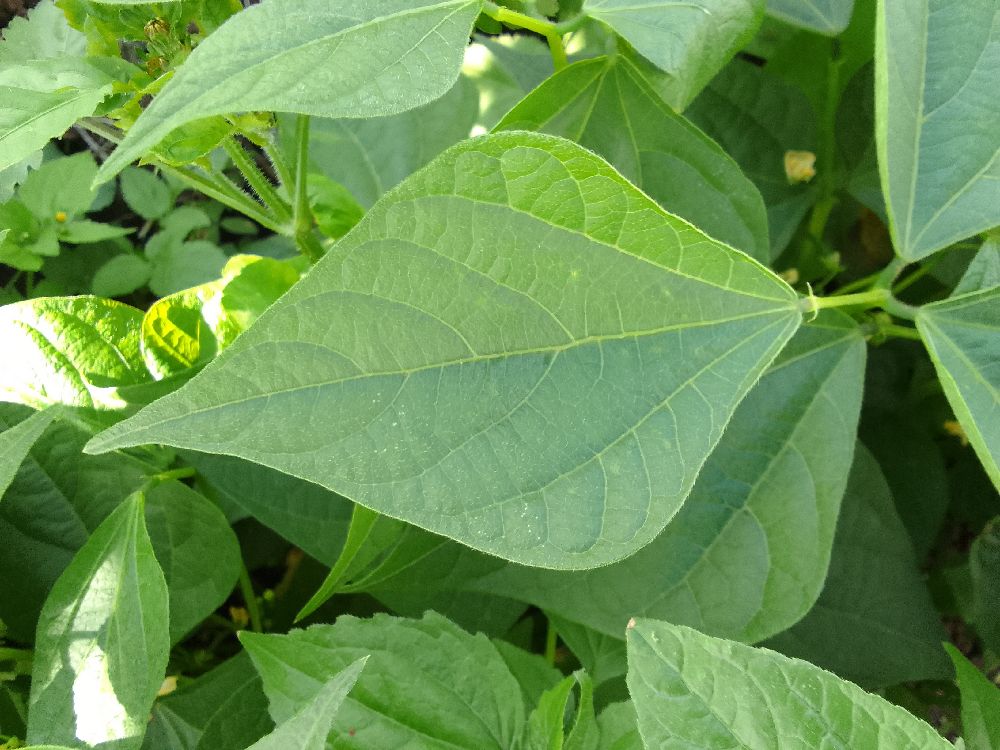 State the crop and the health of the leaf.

common bean, healthy
